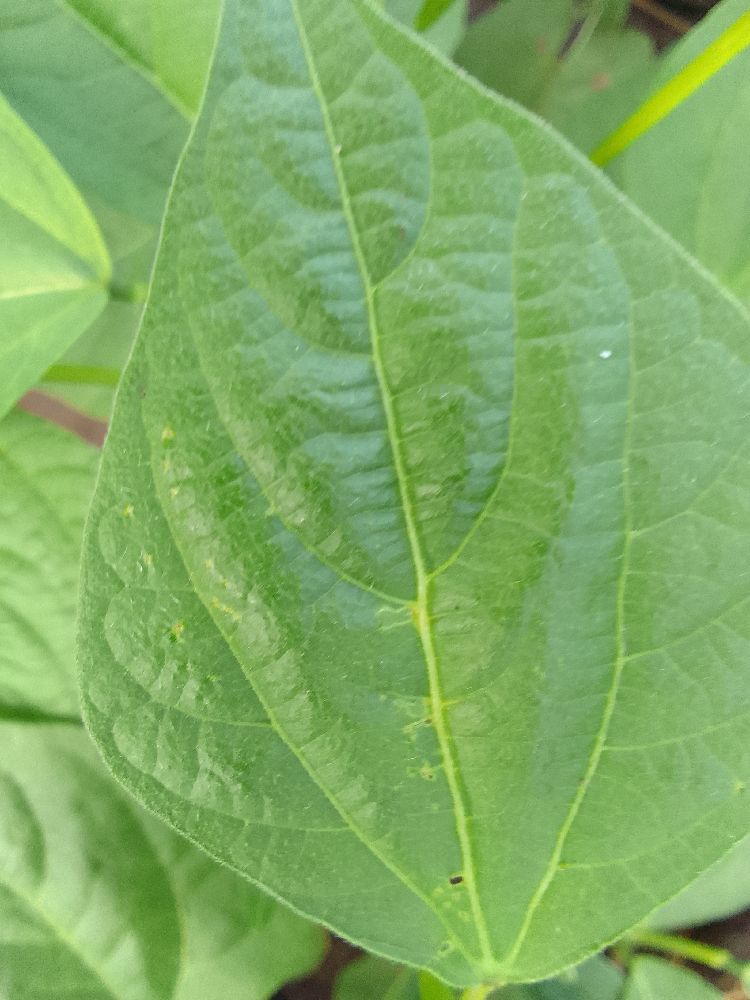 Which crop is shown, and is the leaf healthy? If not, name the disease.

common bean, healthy
